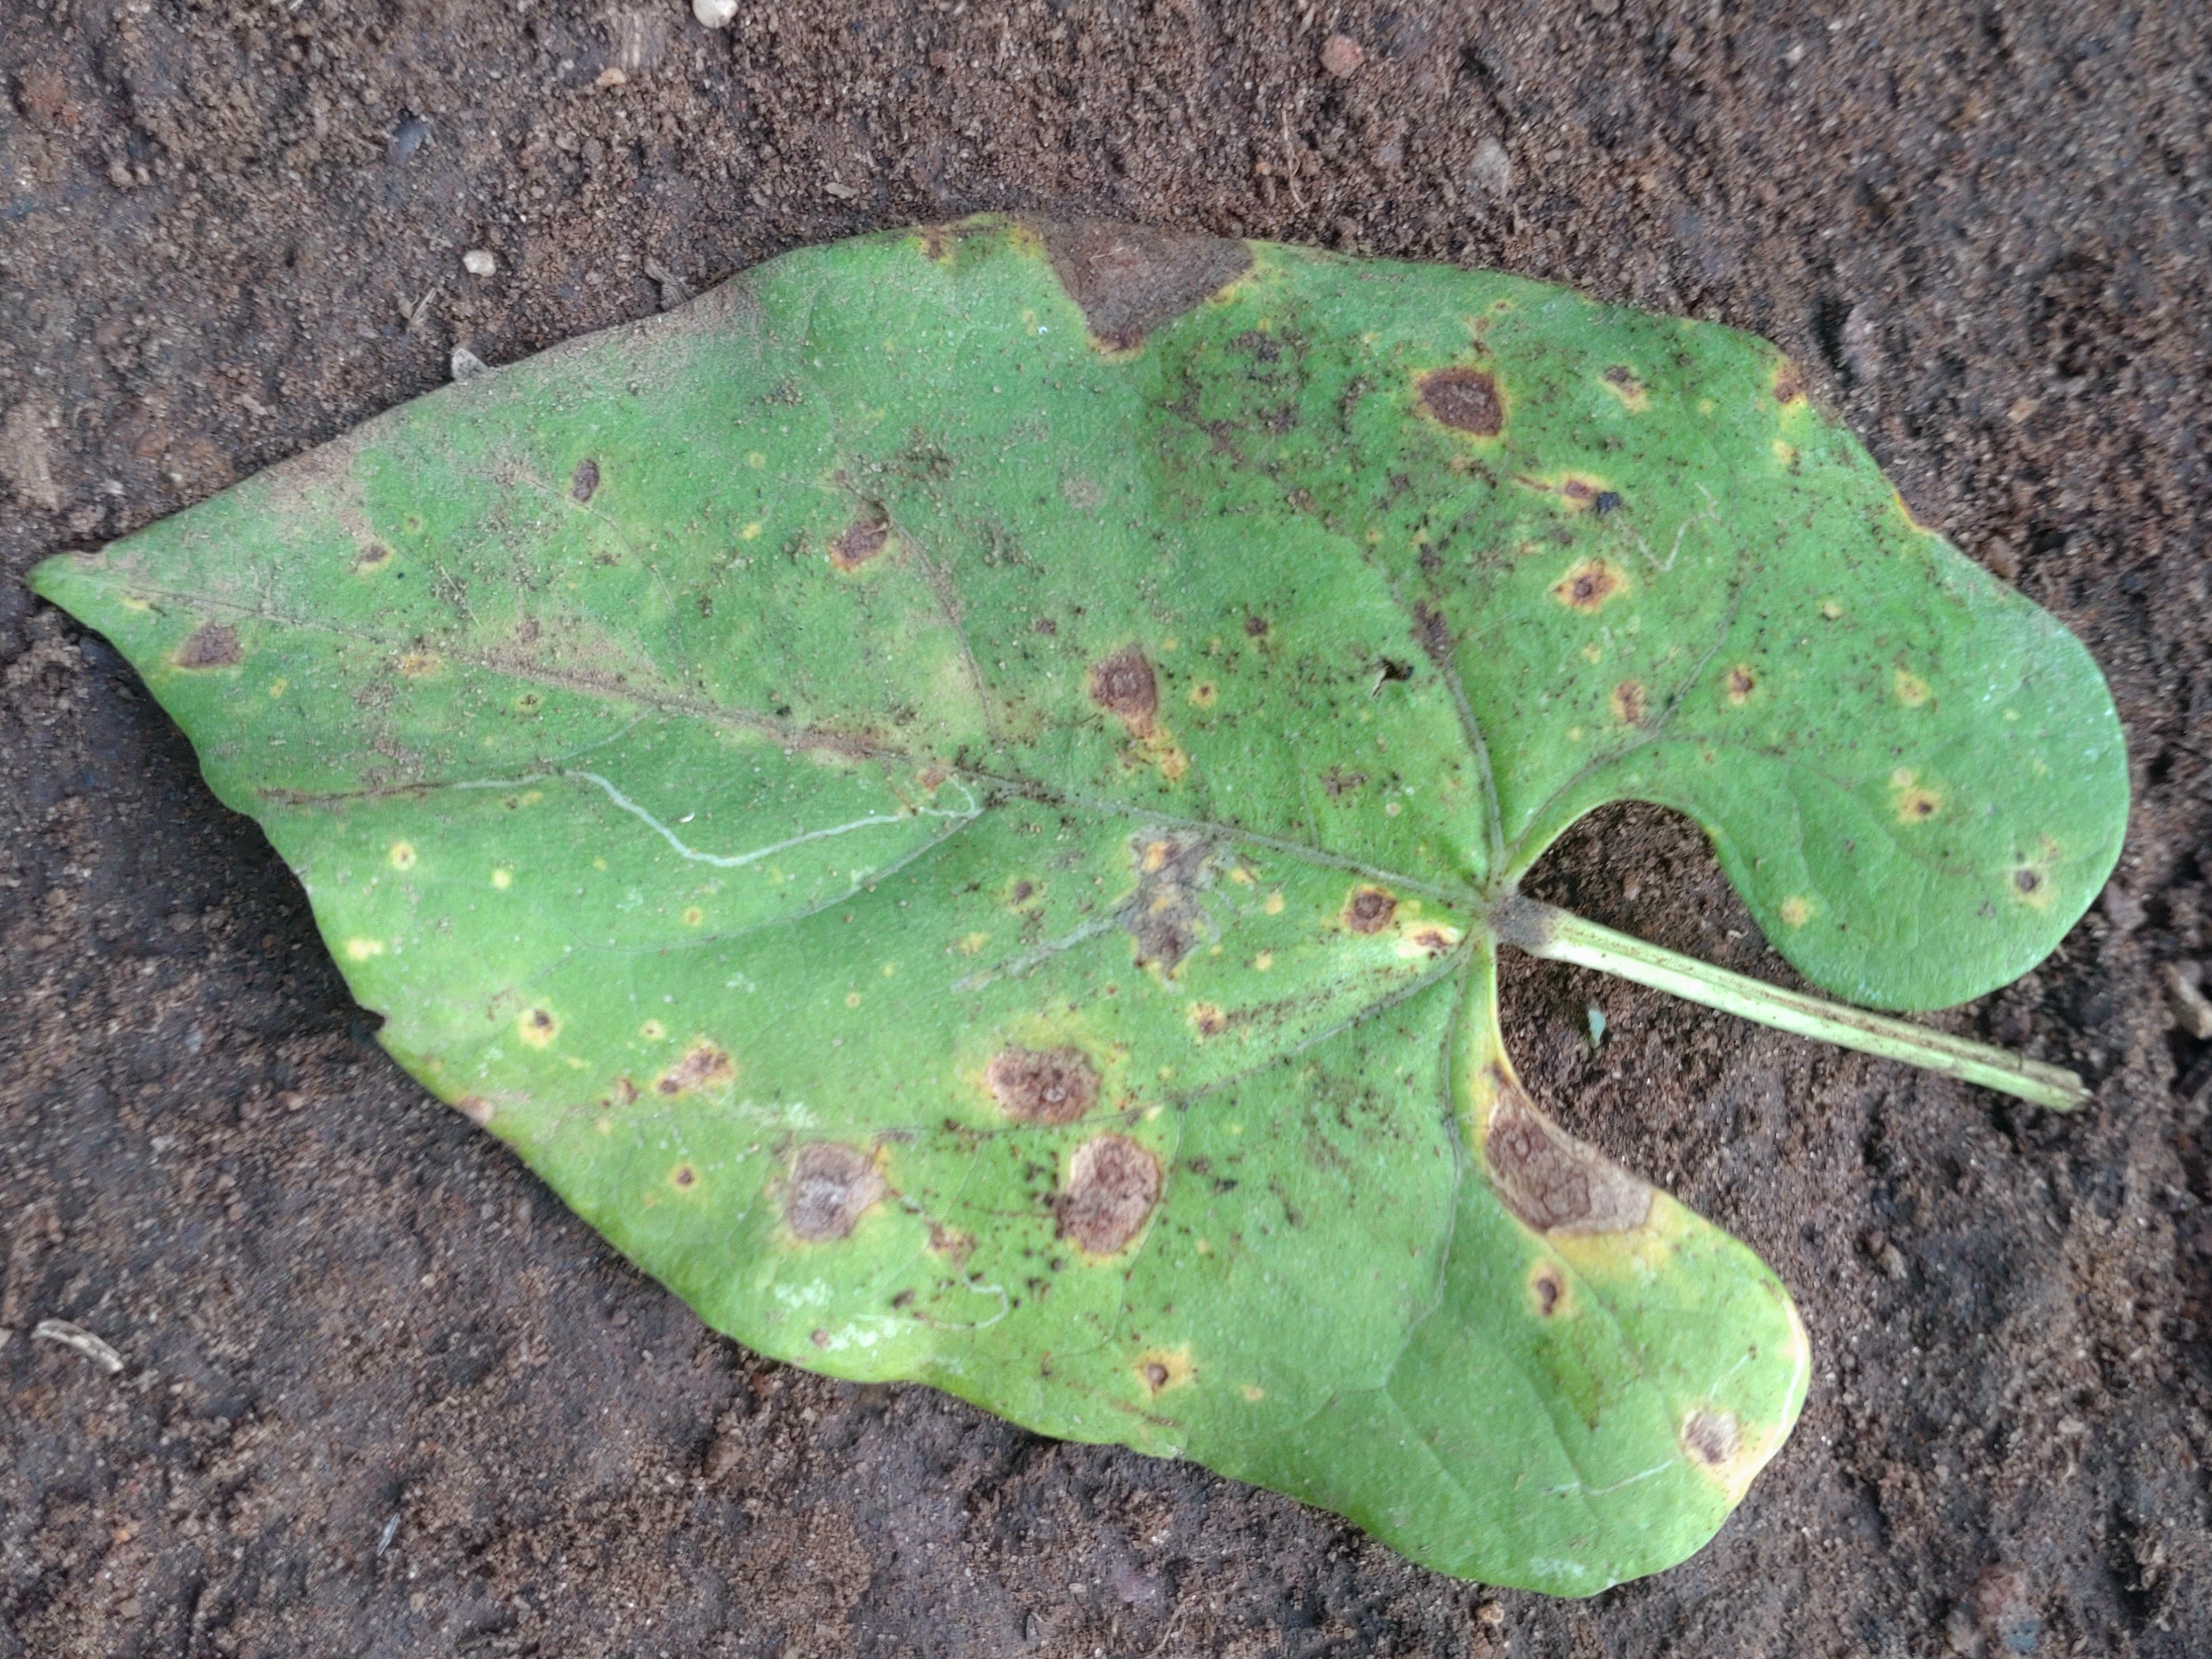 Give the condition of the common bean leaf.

rust
